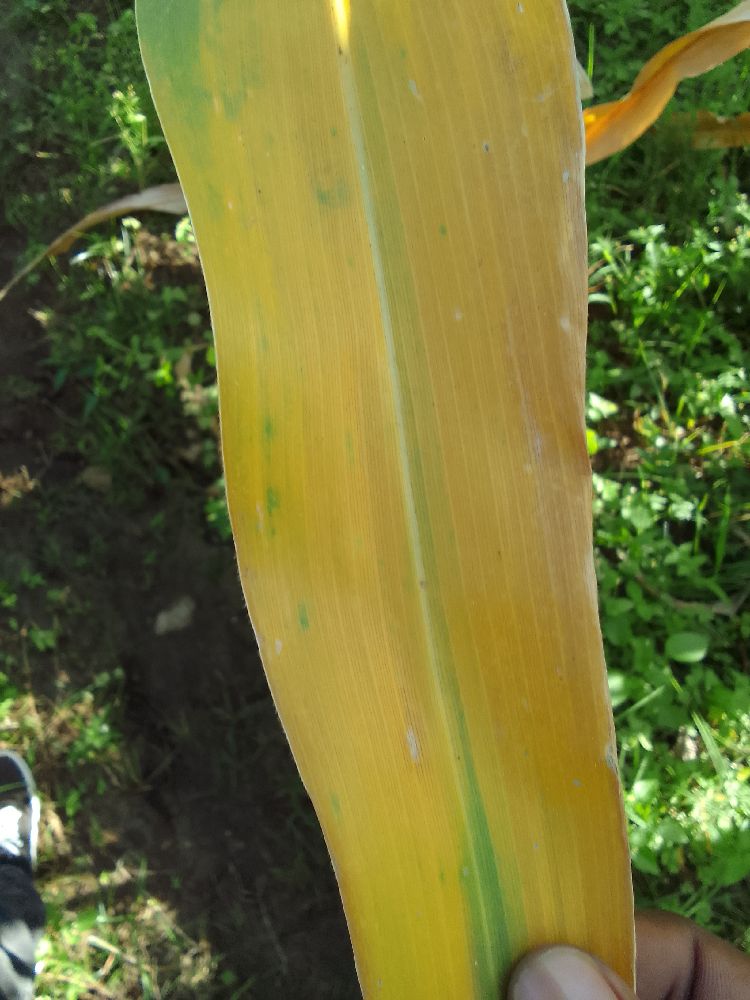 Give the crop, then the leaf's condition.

maize, maize lethal necrosis
